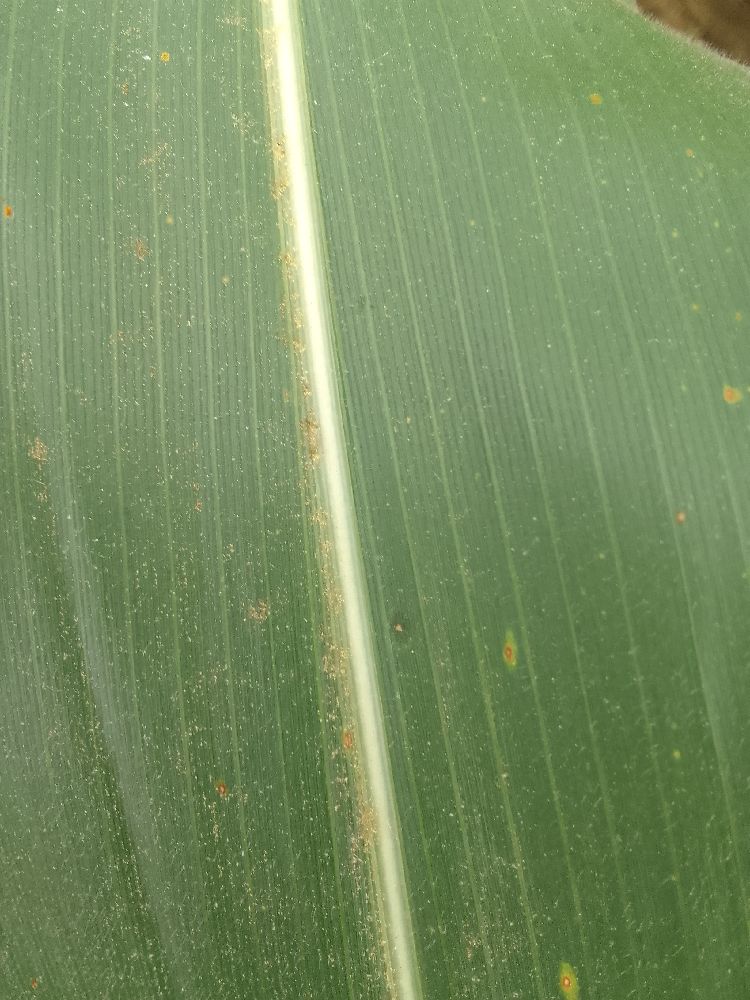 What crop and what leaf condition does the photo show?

maize, healthy
